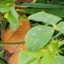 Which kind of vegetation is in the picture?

unstructured weed
